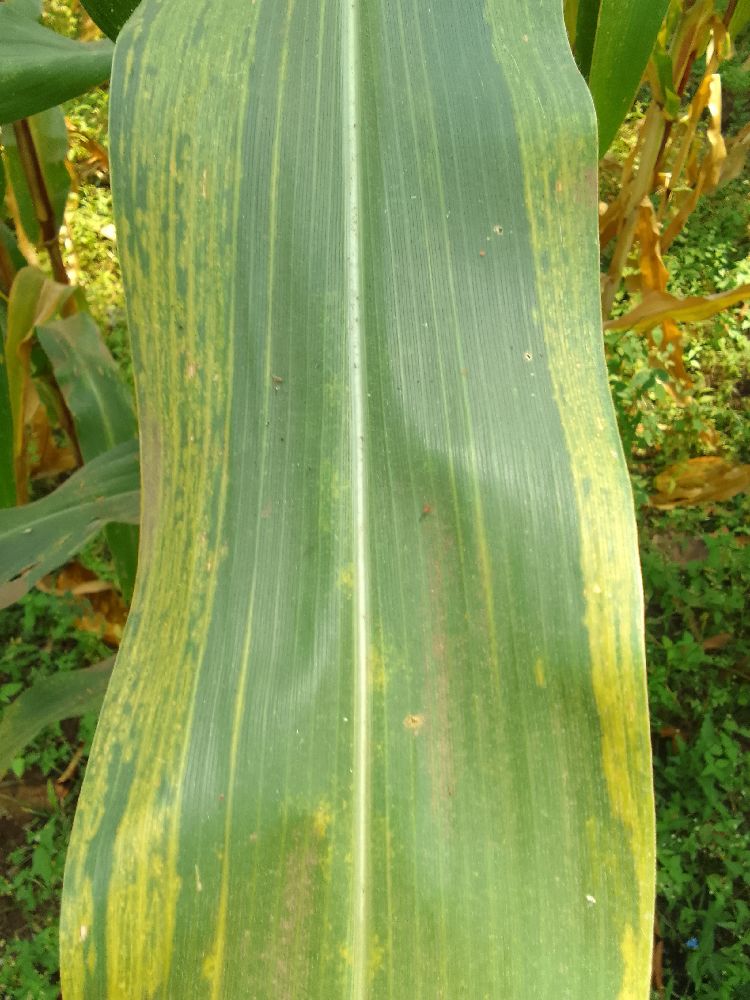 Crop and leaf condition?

maize, maize lethal necrosis
